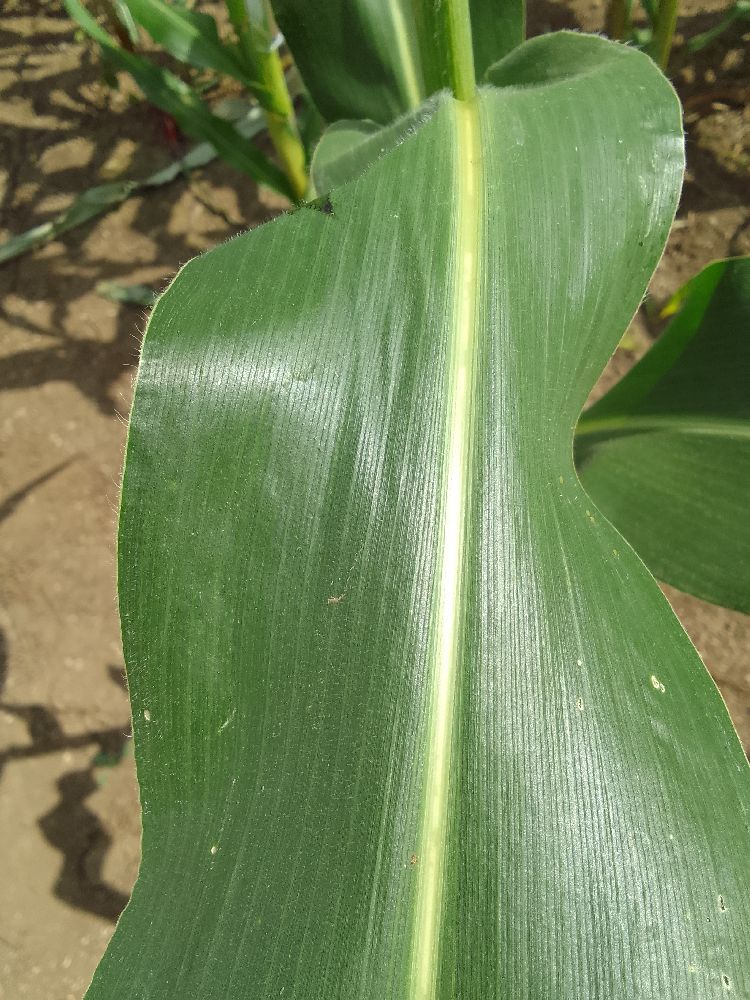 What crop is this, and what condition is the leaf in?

maize, healthy
